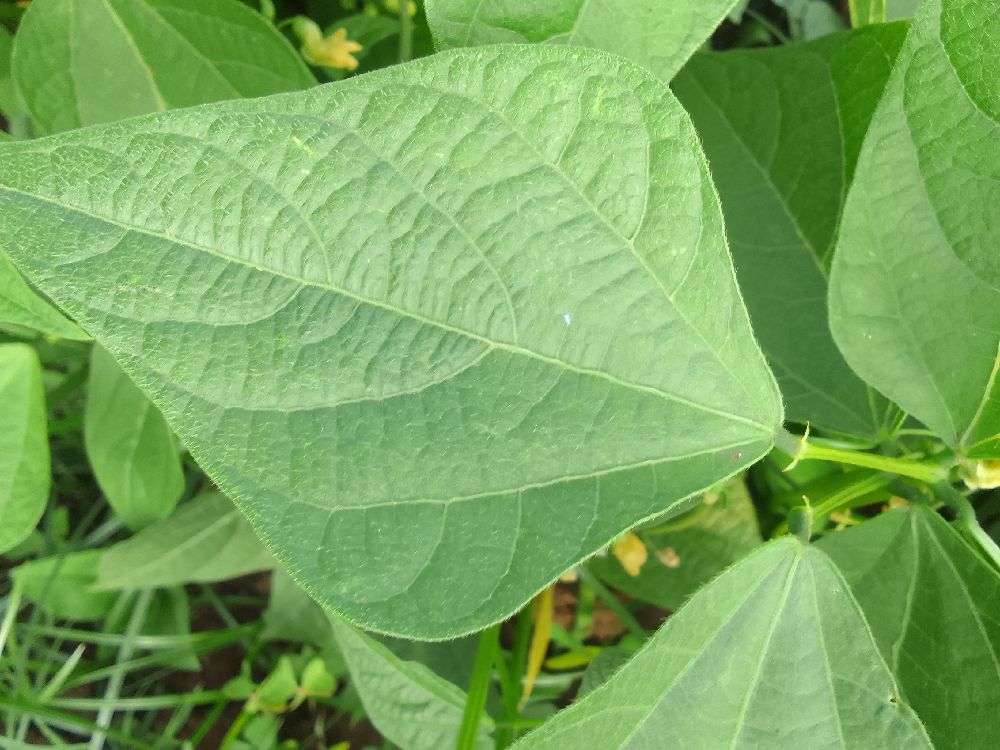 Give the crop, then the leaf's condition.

common bean, healthy
